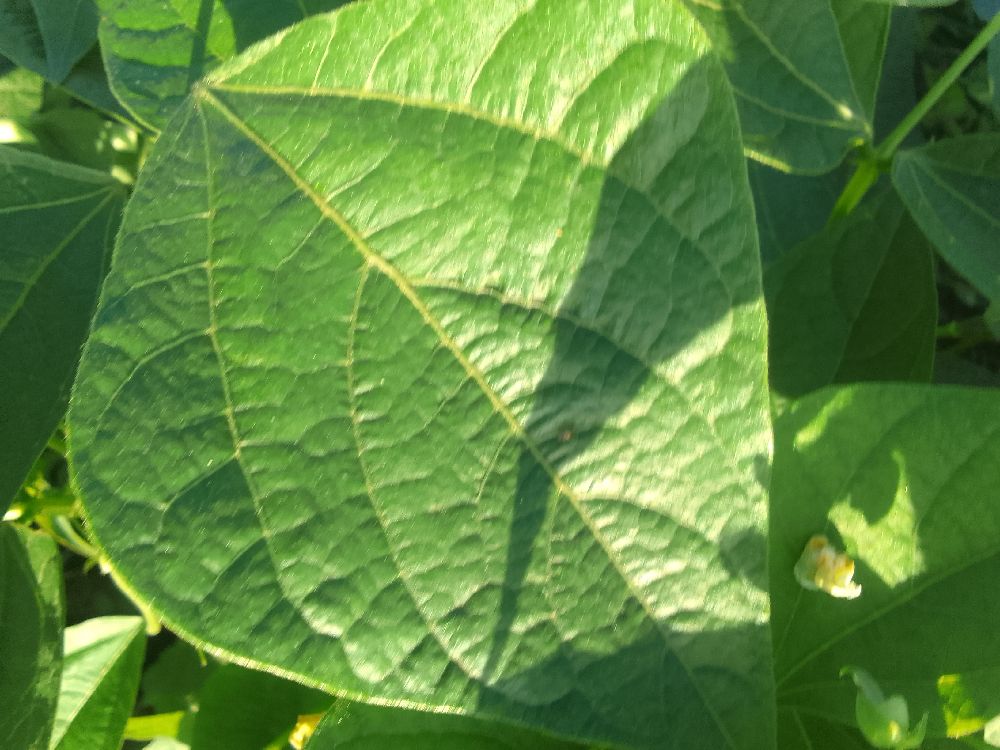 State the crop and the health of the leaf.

common bean, healthy
